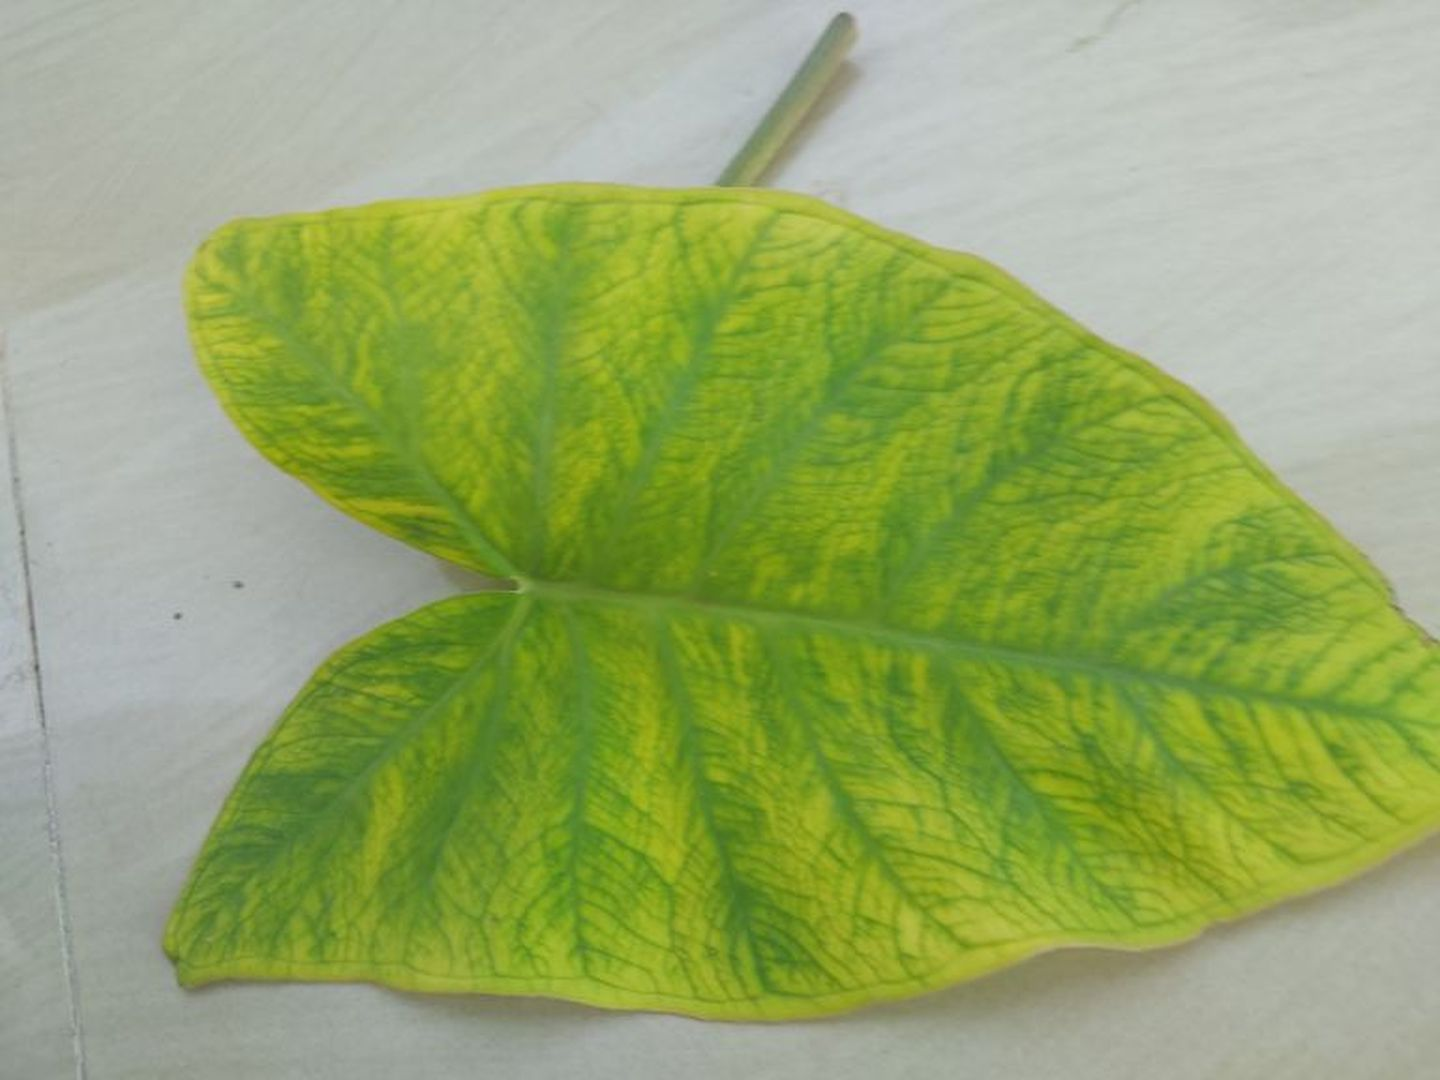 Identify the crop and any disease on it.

taro, mosaic
